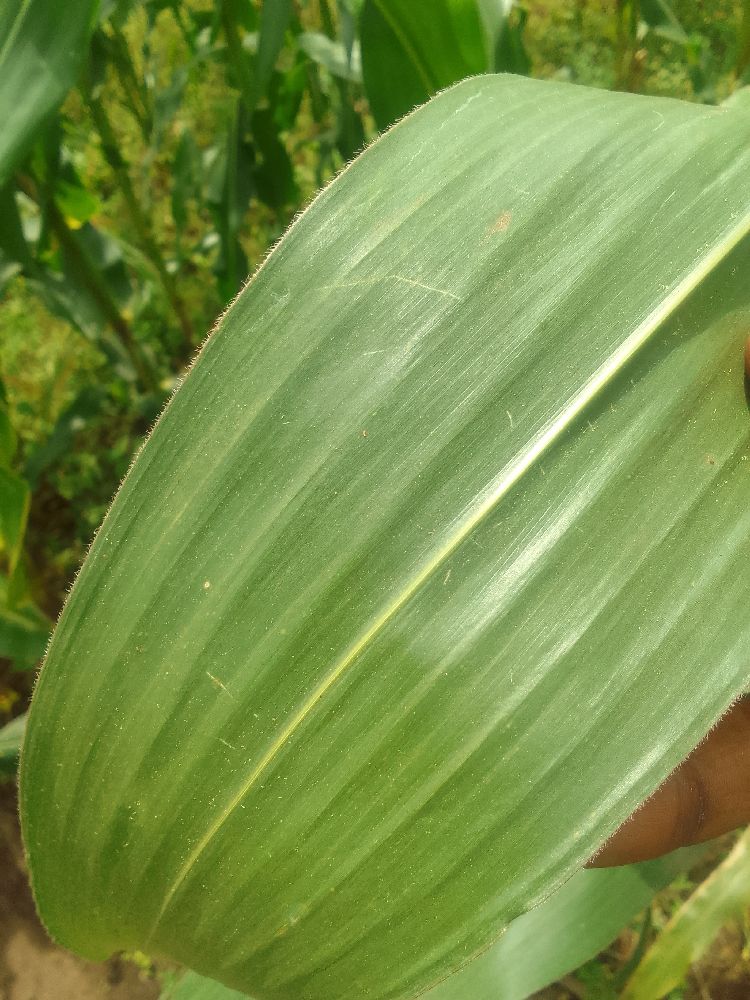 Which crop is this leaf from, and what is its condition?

maize, healthy
